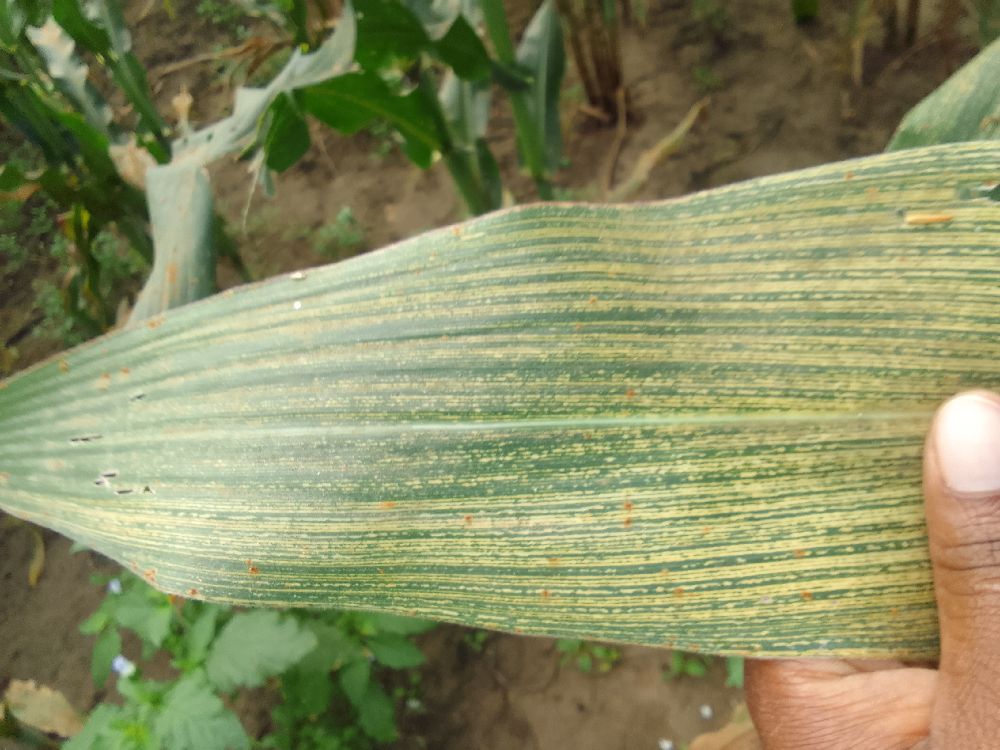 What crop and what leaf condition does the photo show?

maize, maize streak virus
